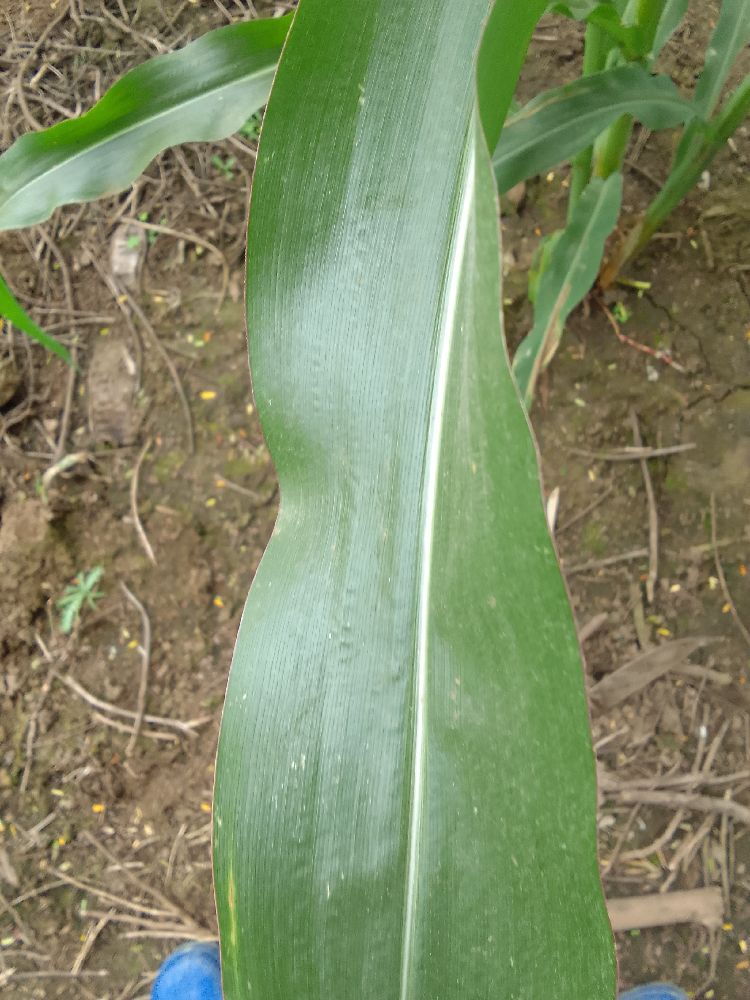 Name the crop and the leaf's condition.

maize, healthy
